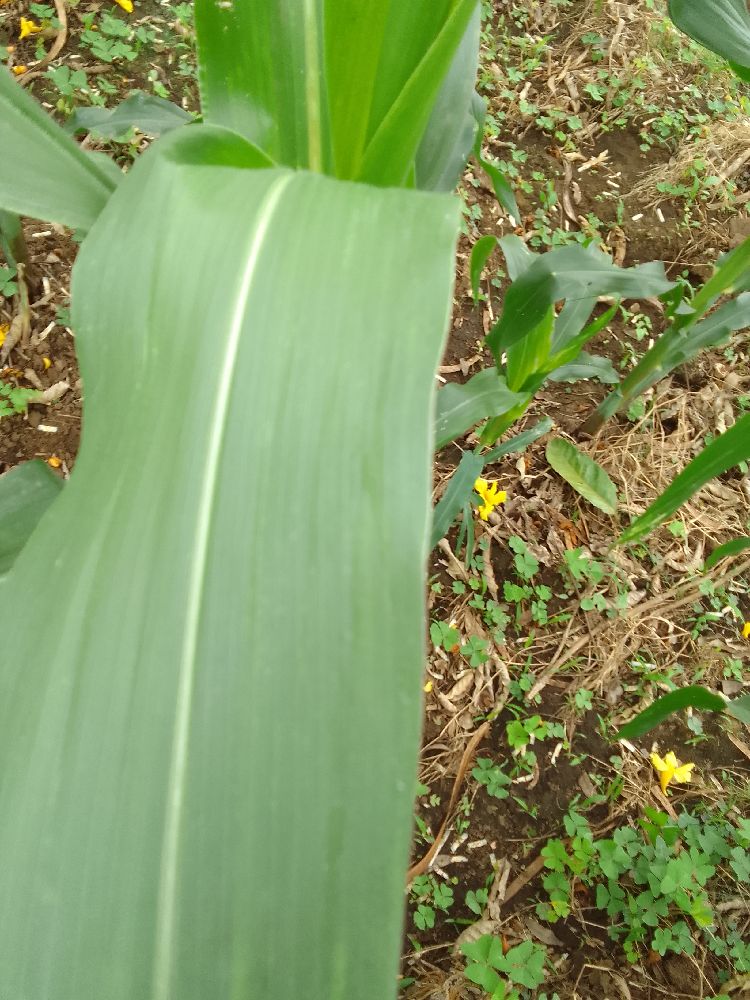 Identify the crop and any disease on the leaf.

maize, healthy
